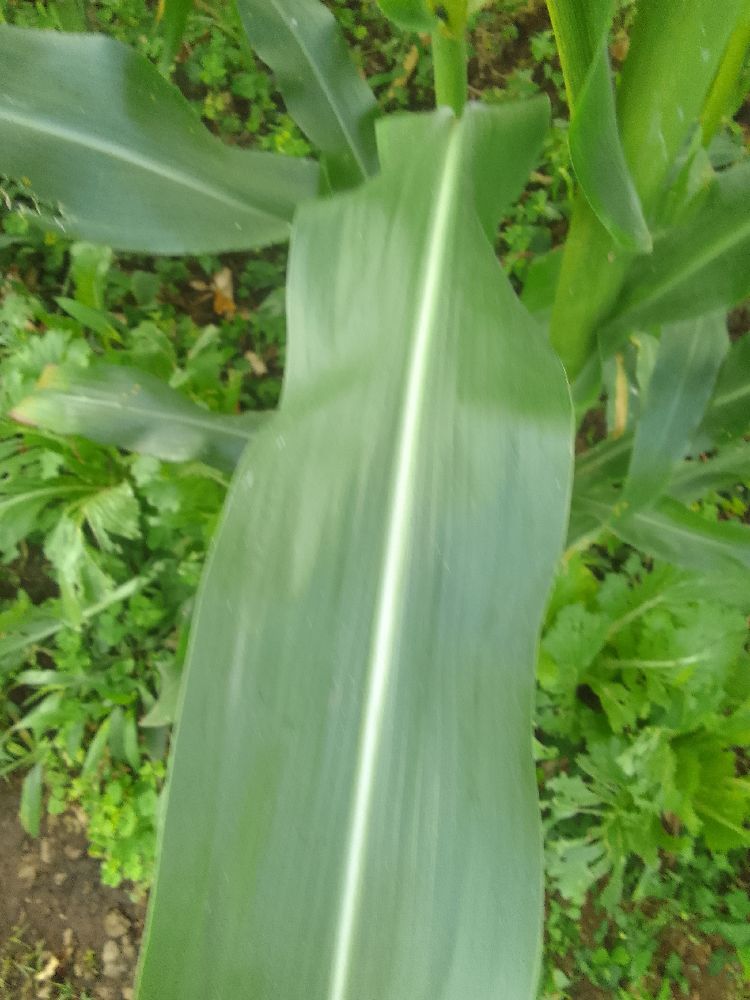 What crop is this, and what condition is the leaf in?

maize, healthy
